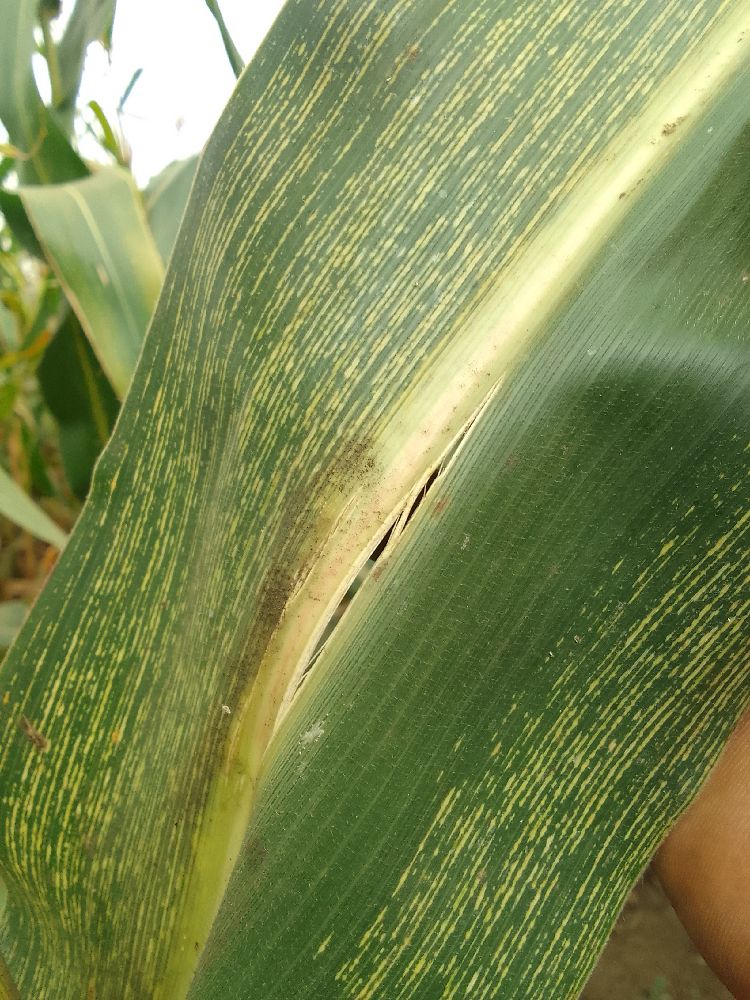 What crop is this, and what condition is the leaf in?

maize, maize streak virus
